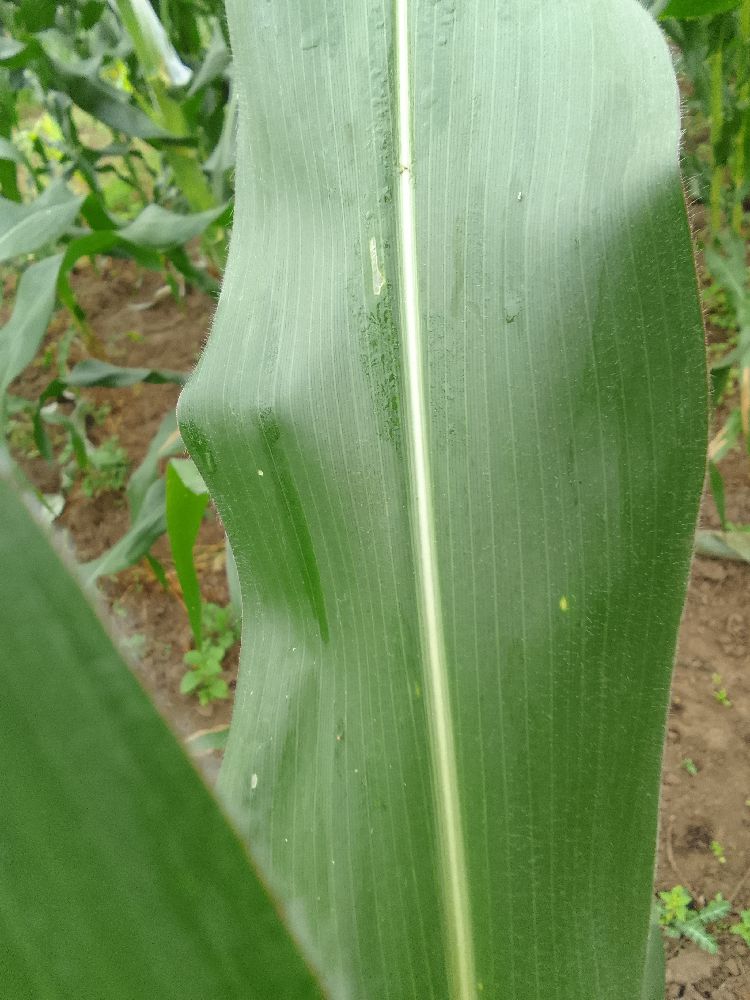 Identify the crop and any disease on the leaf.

maize, healthy
